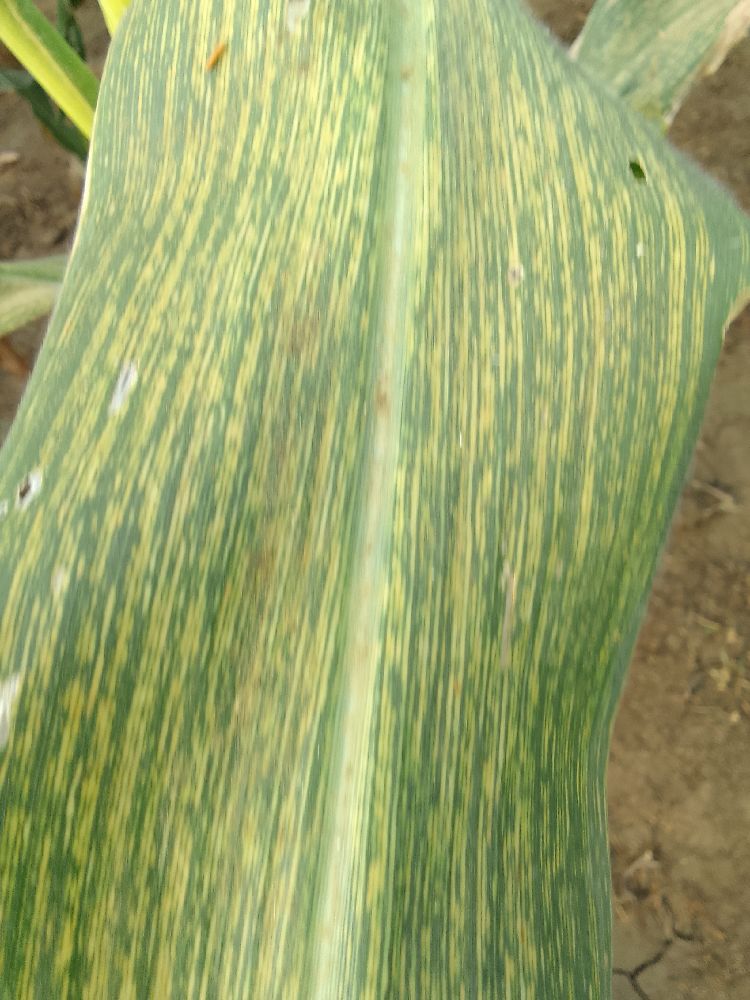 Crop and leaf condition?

maize, maize streak virus
